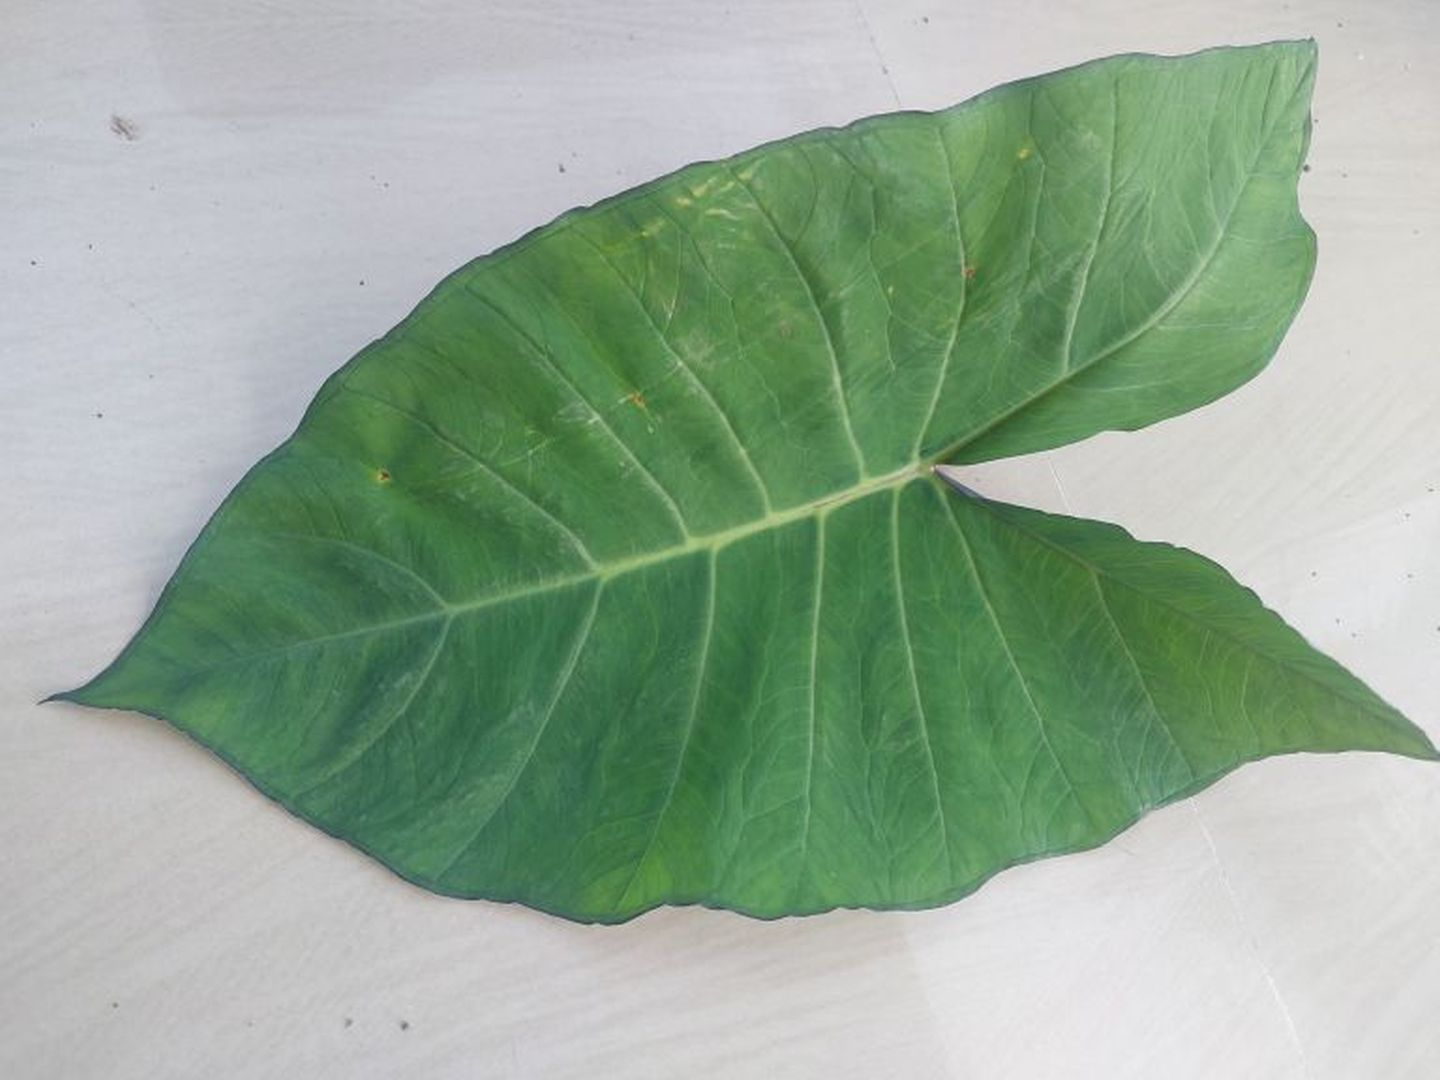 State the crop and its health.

taro, healthy
